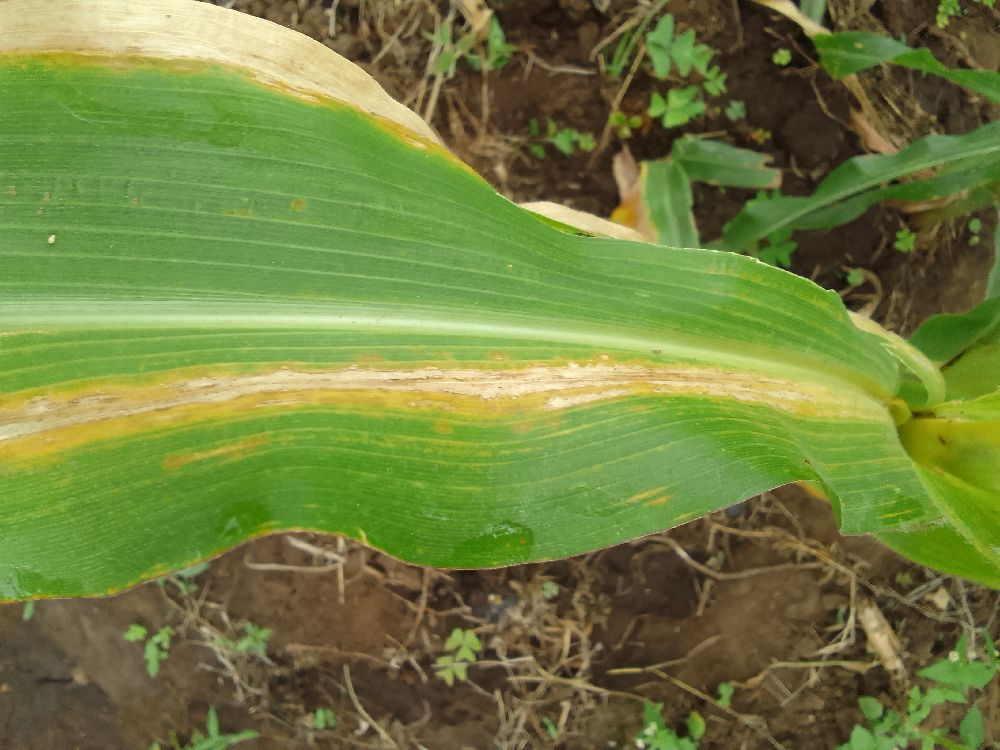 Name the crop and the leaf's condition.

maize, maize lethal necrosis
